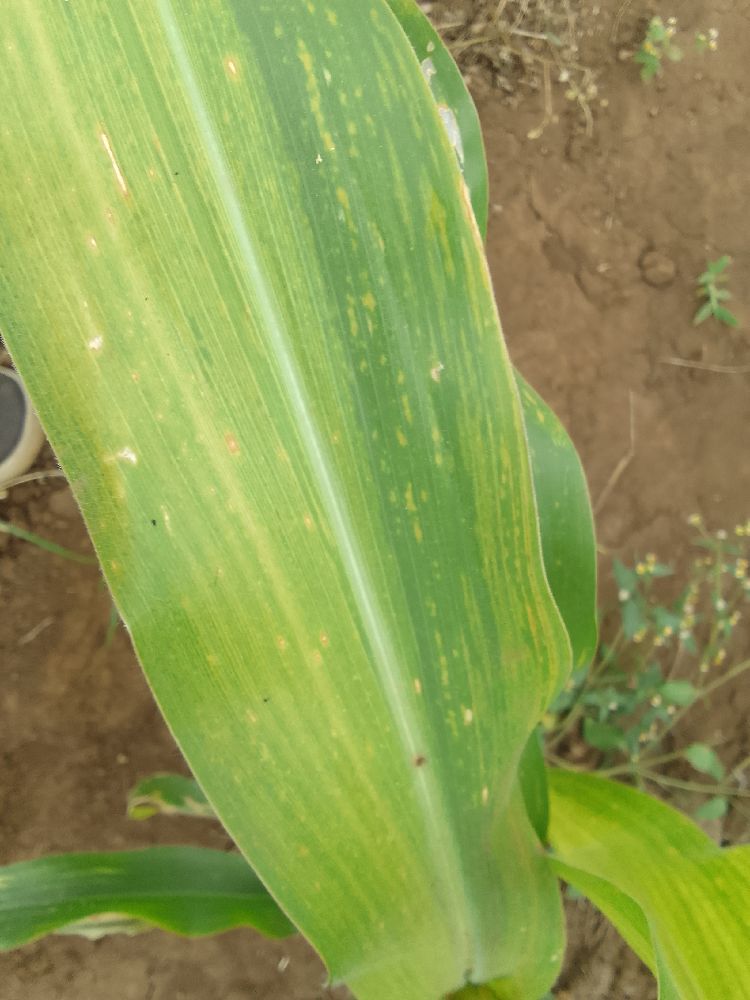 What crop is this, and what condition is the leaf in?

maize, maize lethal necrosis
